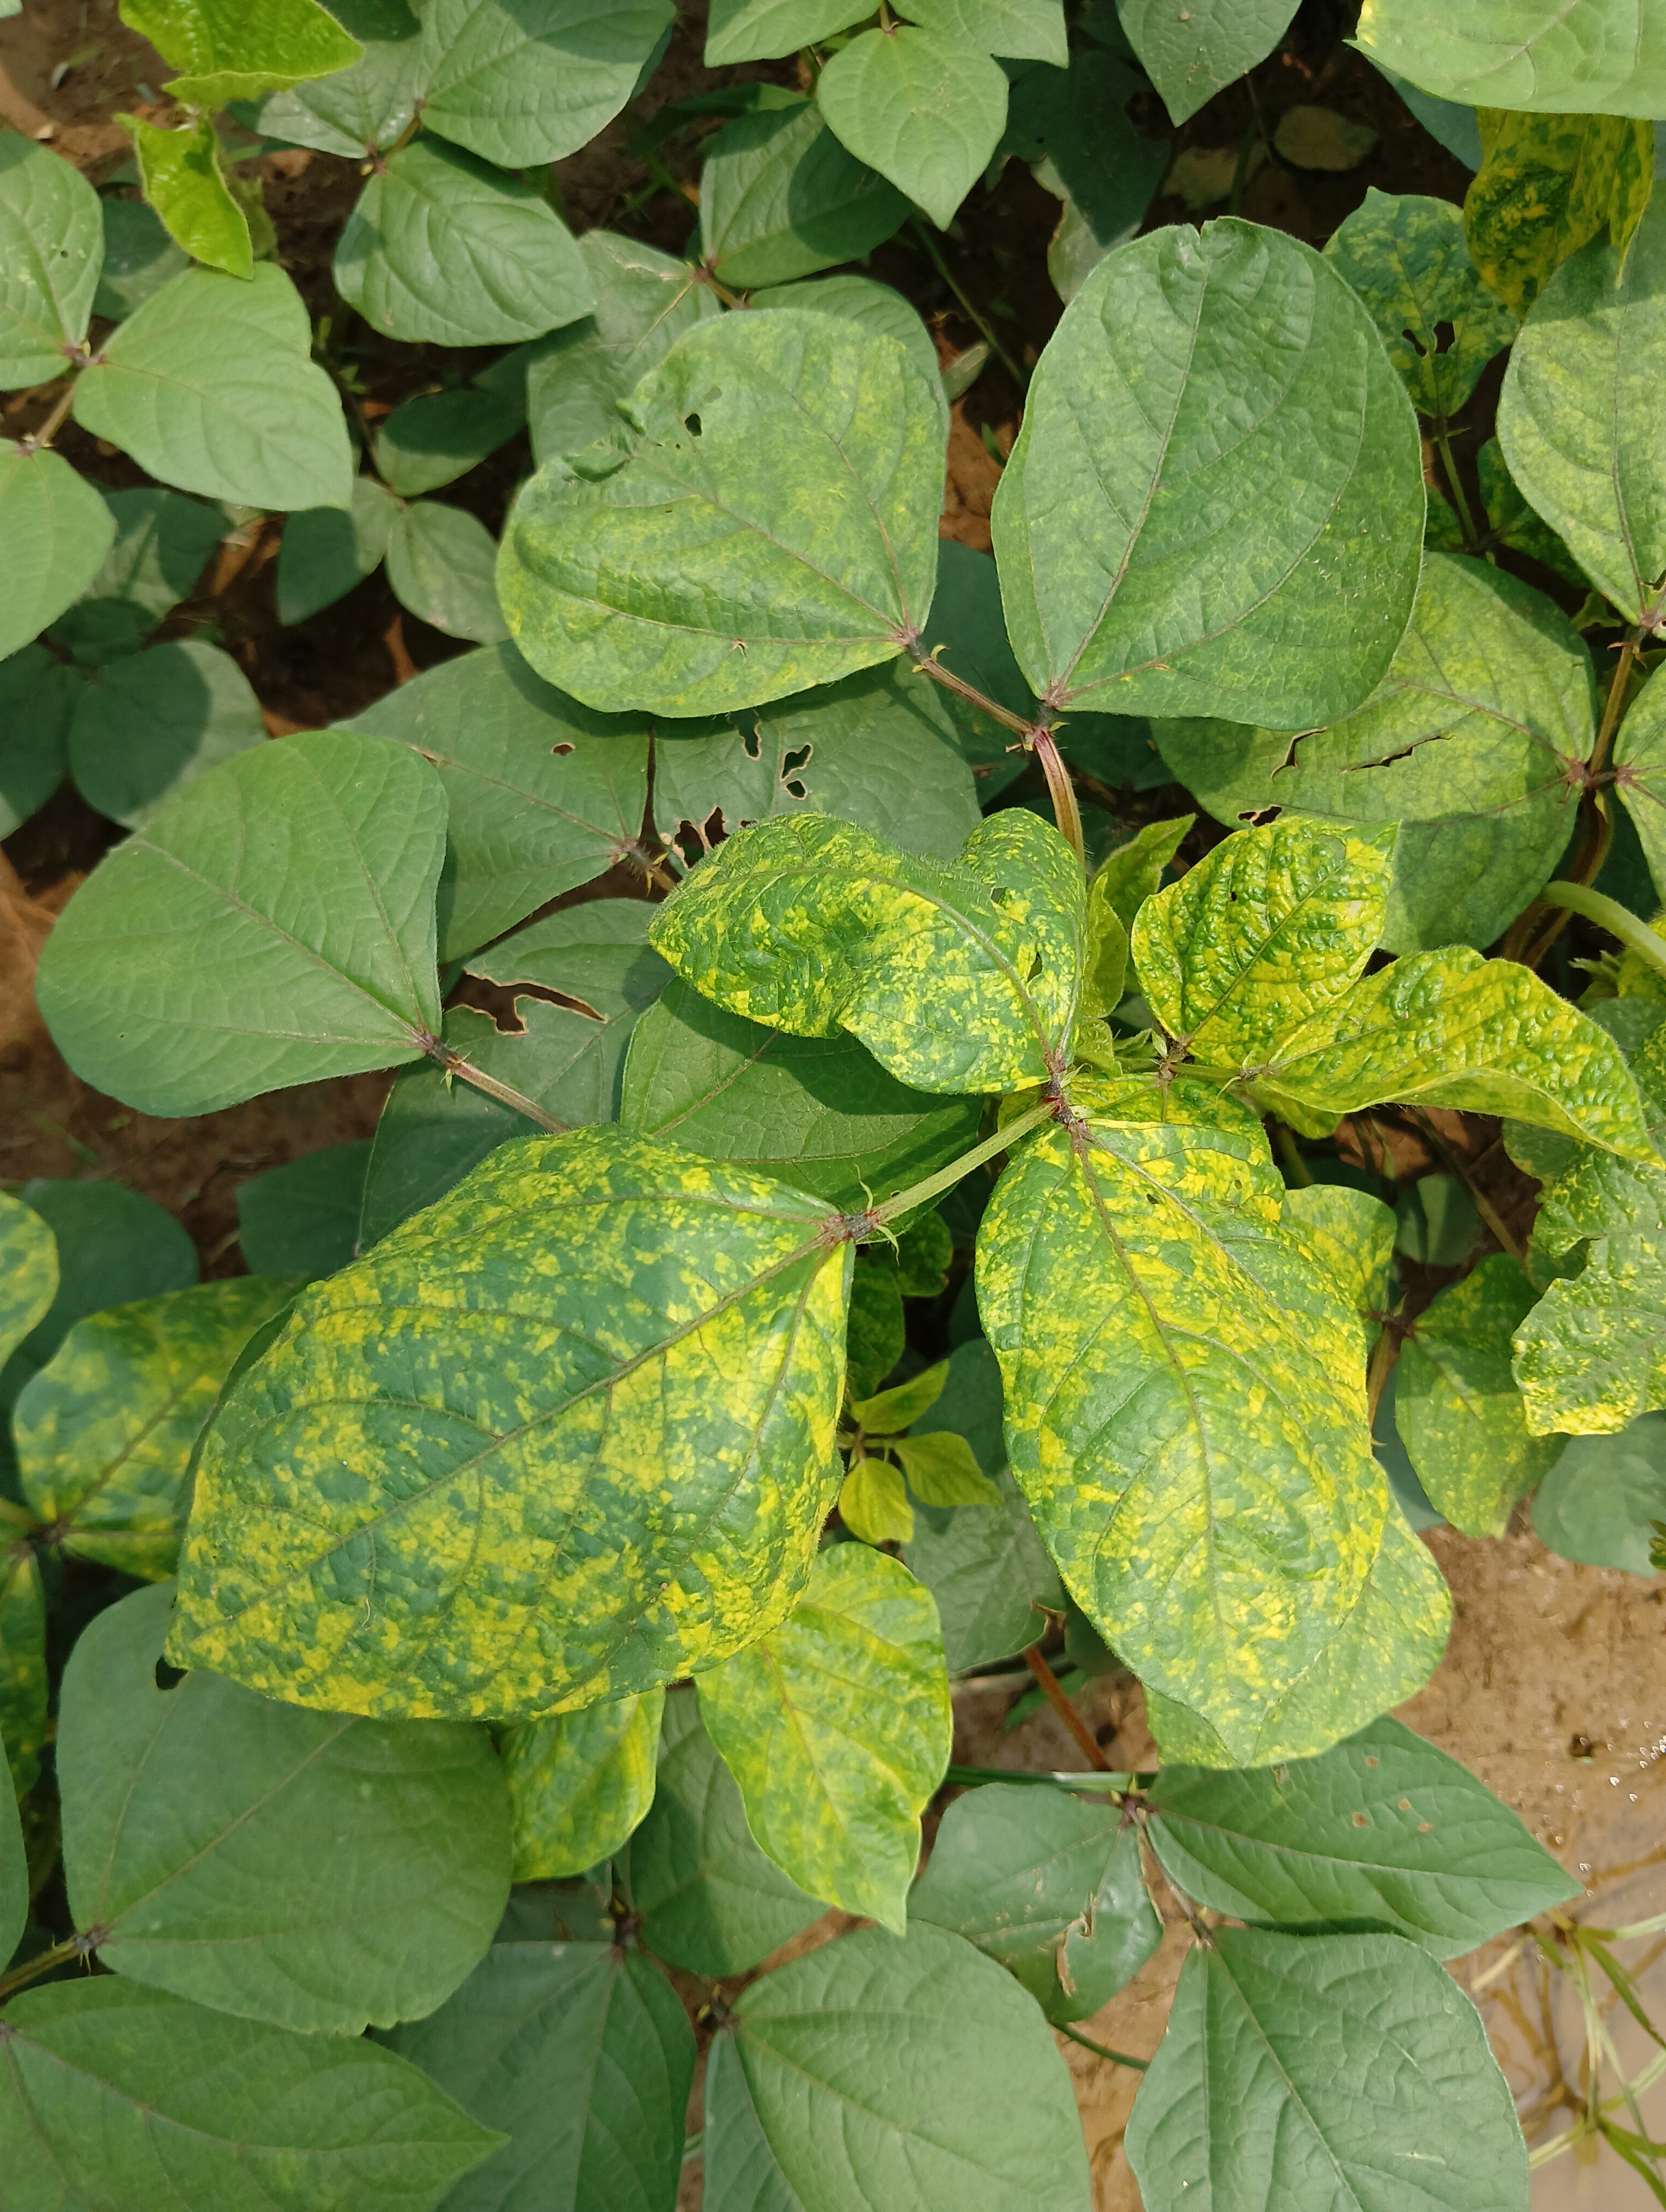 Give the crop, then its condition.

mungbean, yellow mosaic
